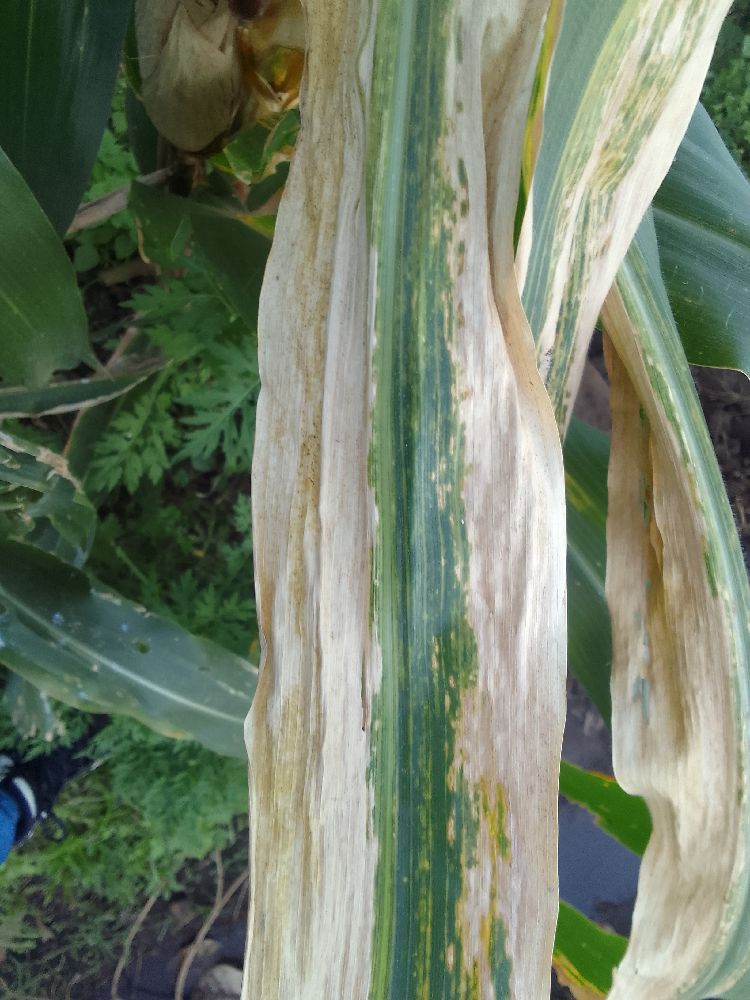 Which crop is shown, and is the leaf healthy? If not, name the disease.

maize, maize lethal necrosis
